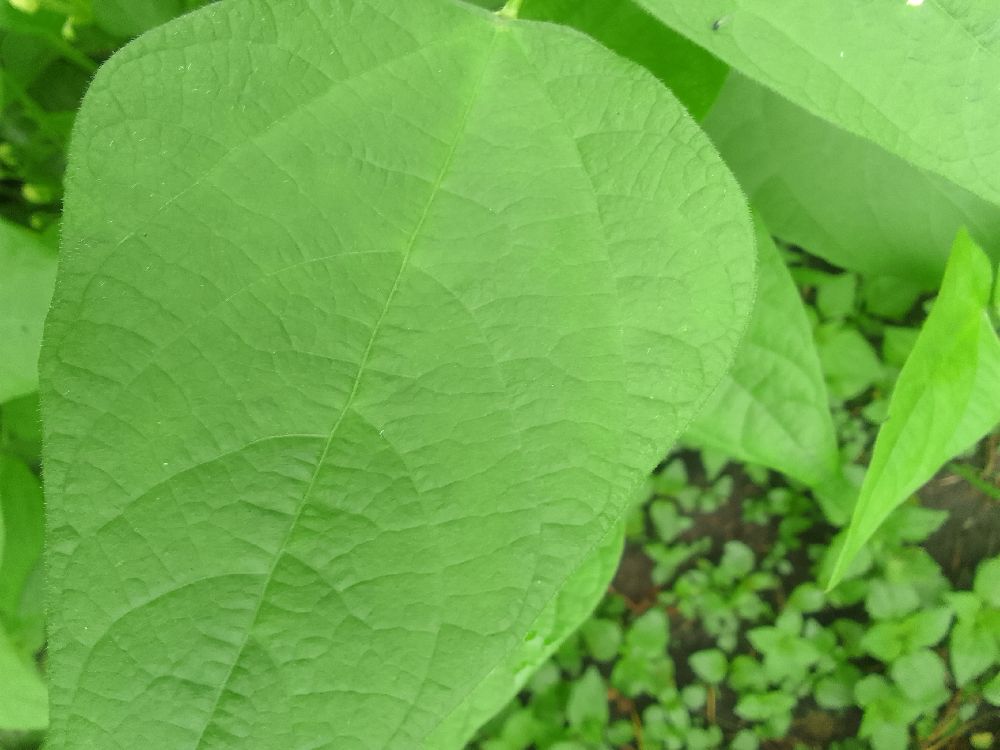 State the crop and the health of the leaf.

common bean, healthy
